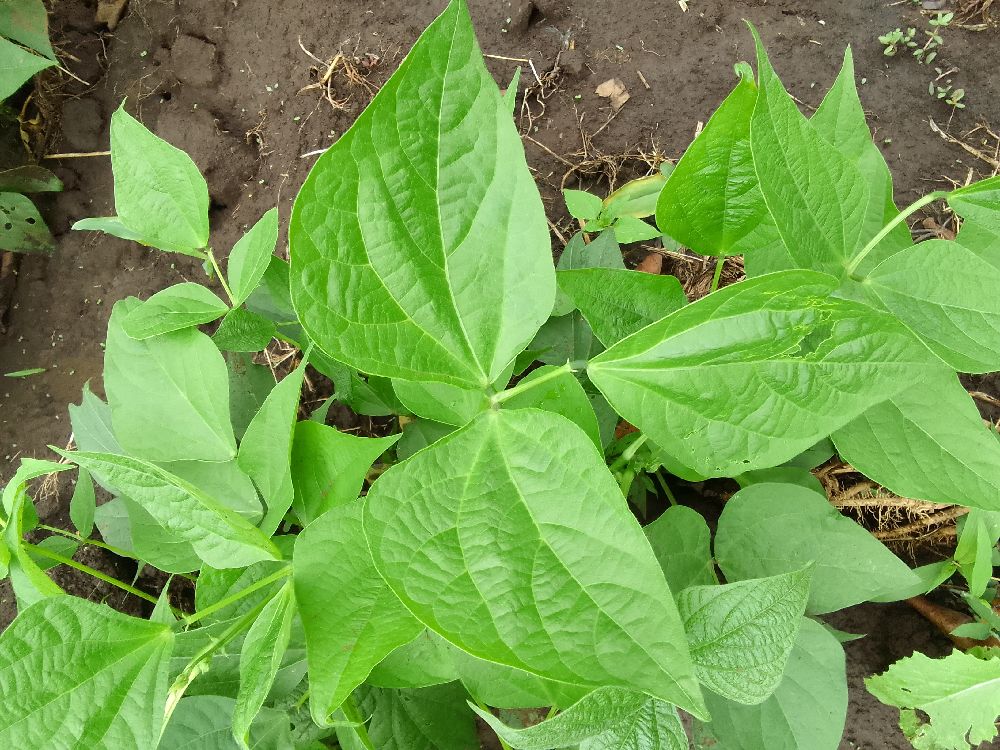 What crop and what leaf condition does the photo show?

common bean, healthy
